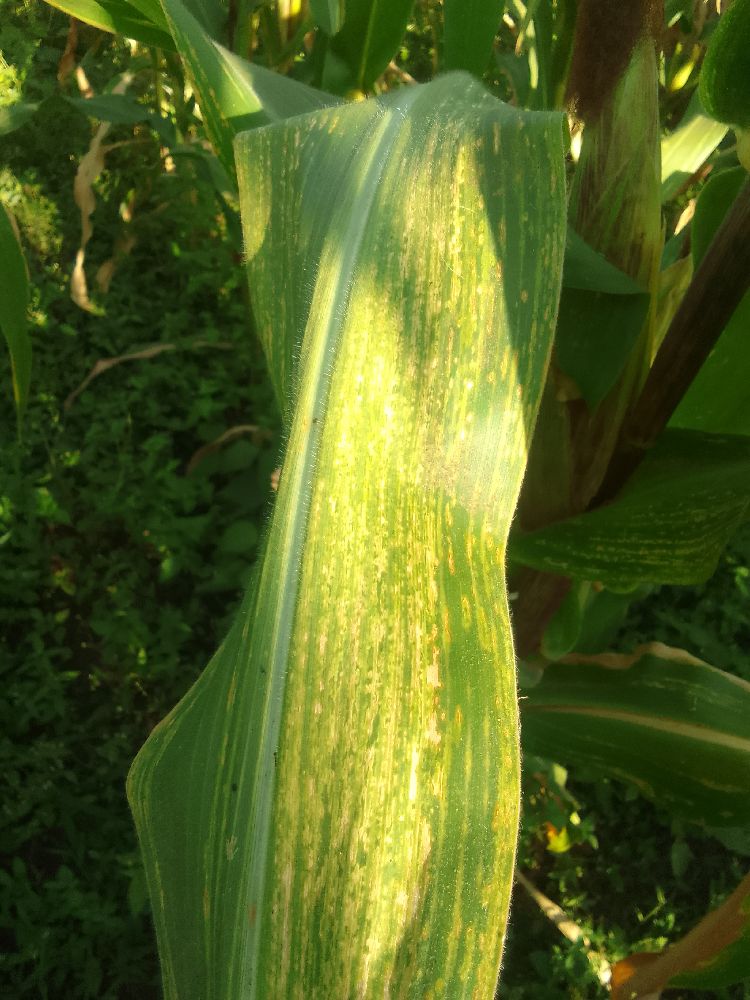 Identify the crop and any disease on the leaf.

maize, maize lethal necrosis
